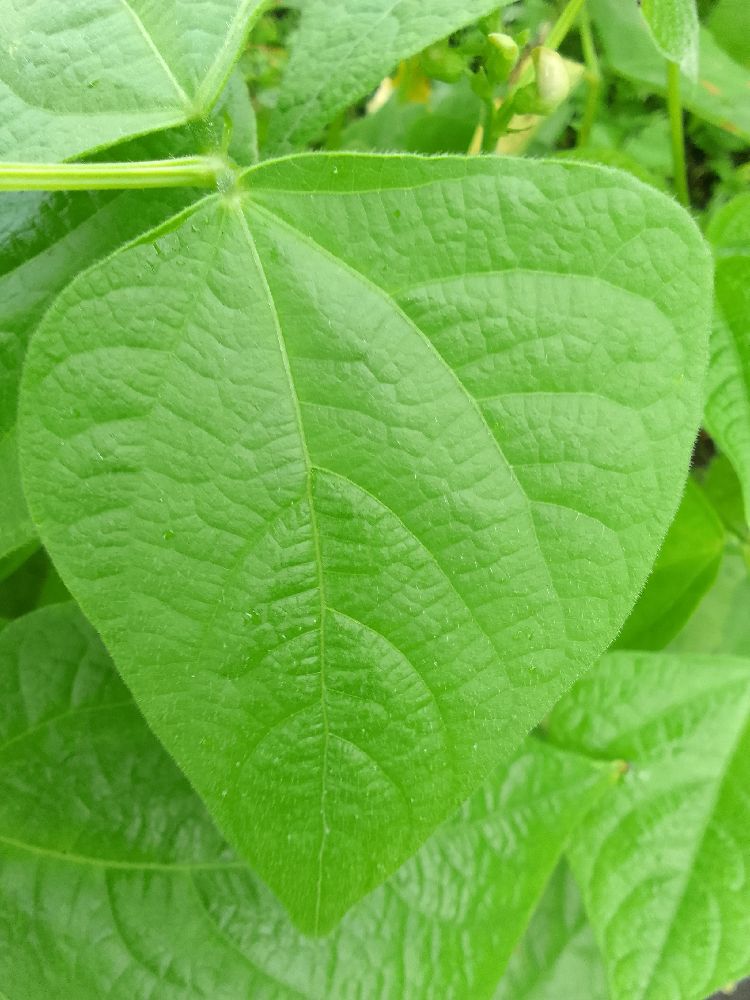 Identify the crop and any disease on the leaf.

common bean, healthy
